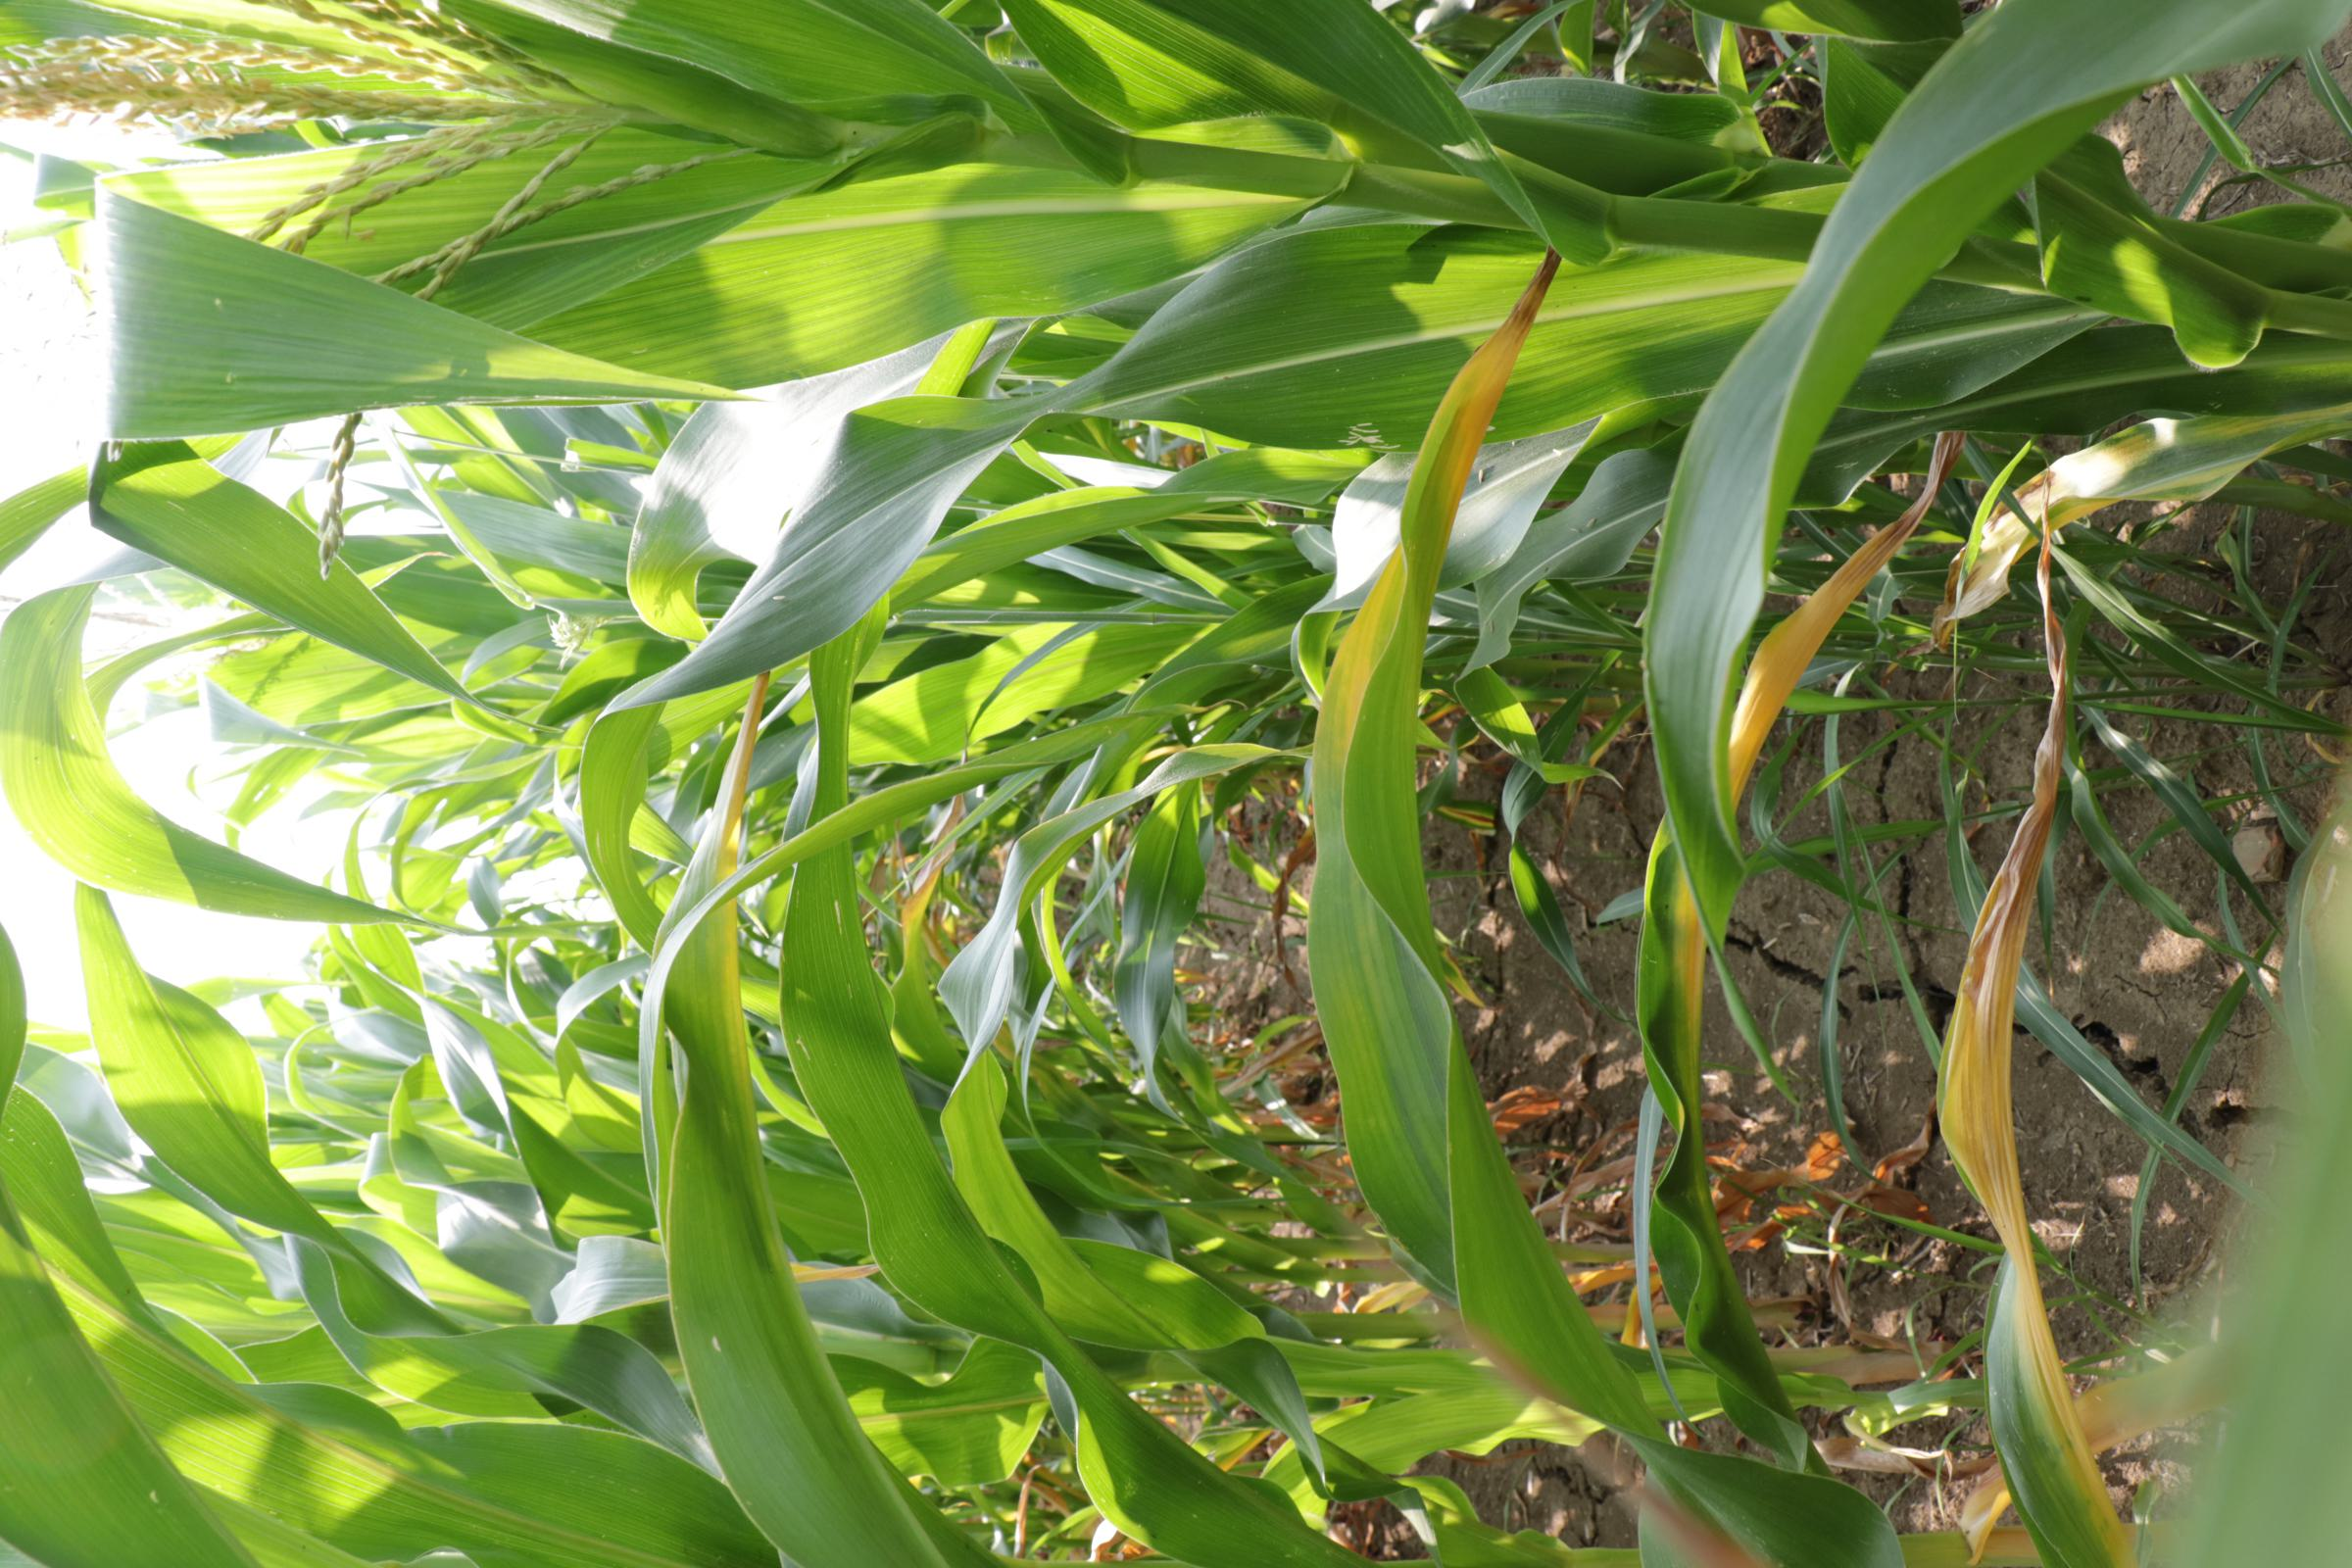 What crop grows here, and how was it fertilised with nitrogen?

maize, full nitrogen fertilisation
